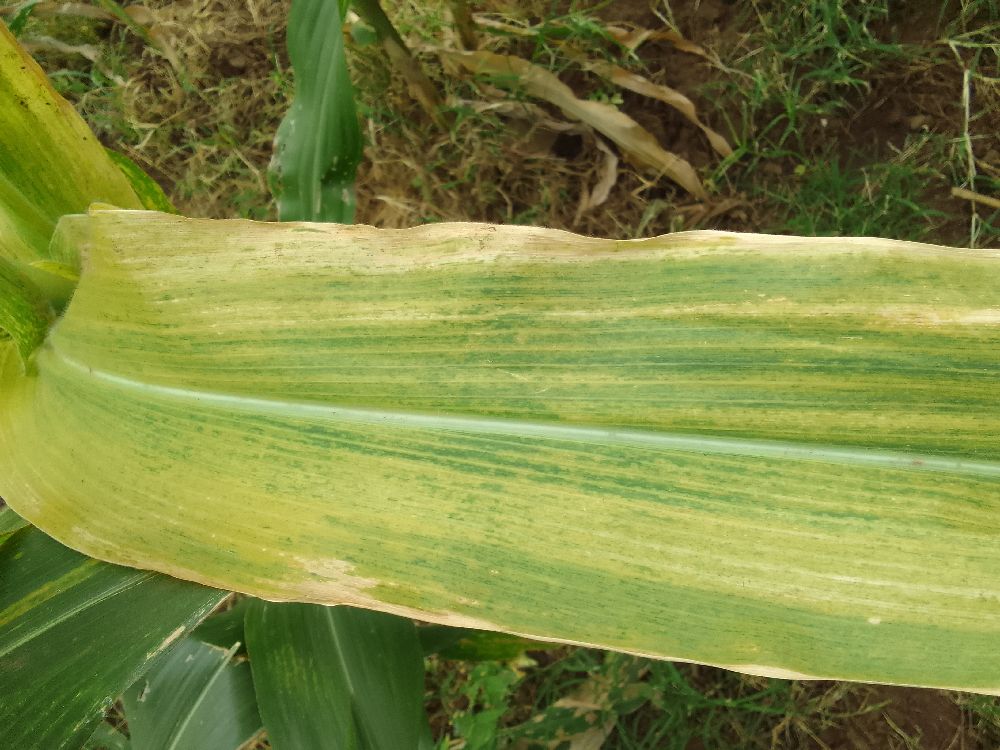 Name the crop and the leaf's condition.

maize, maize lethal necrosis
